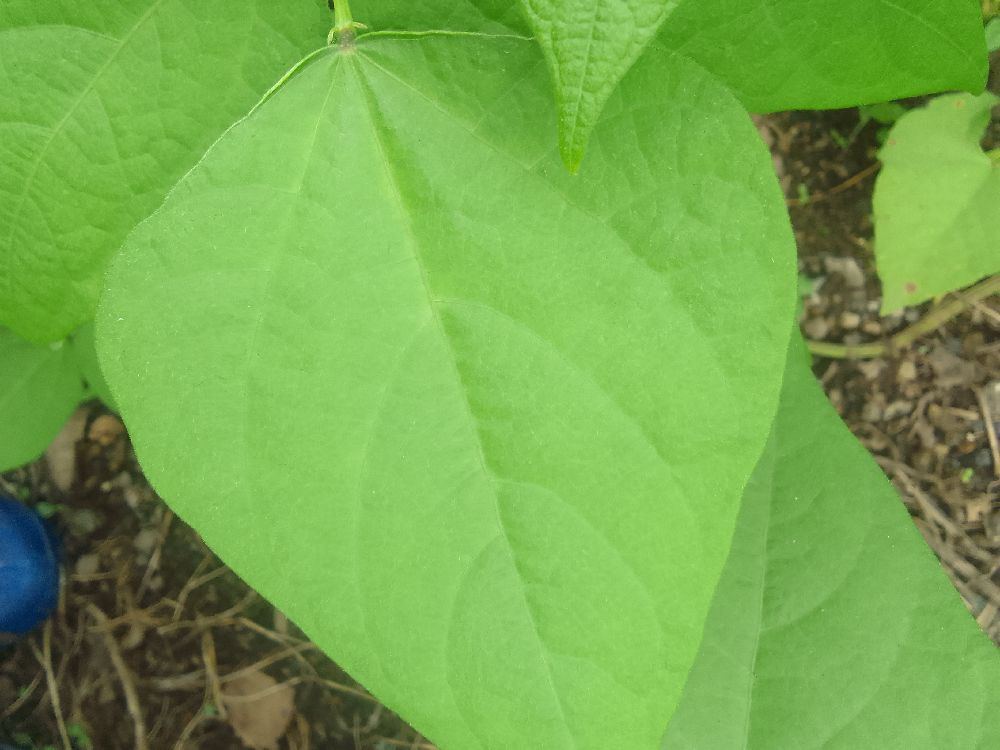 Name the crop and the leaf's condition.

common bean, healthy
